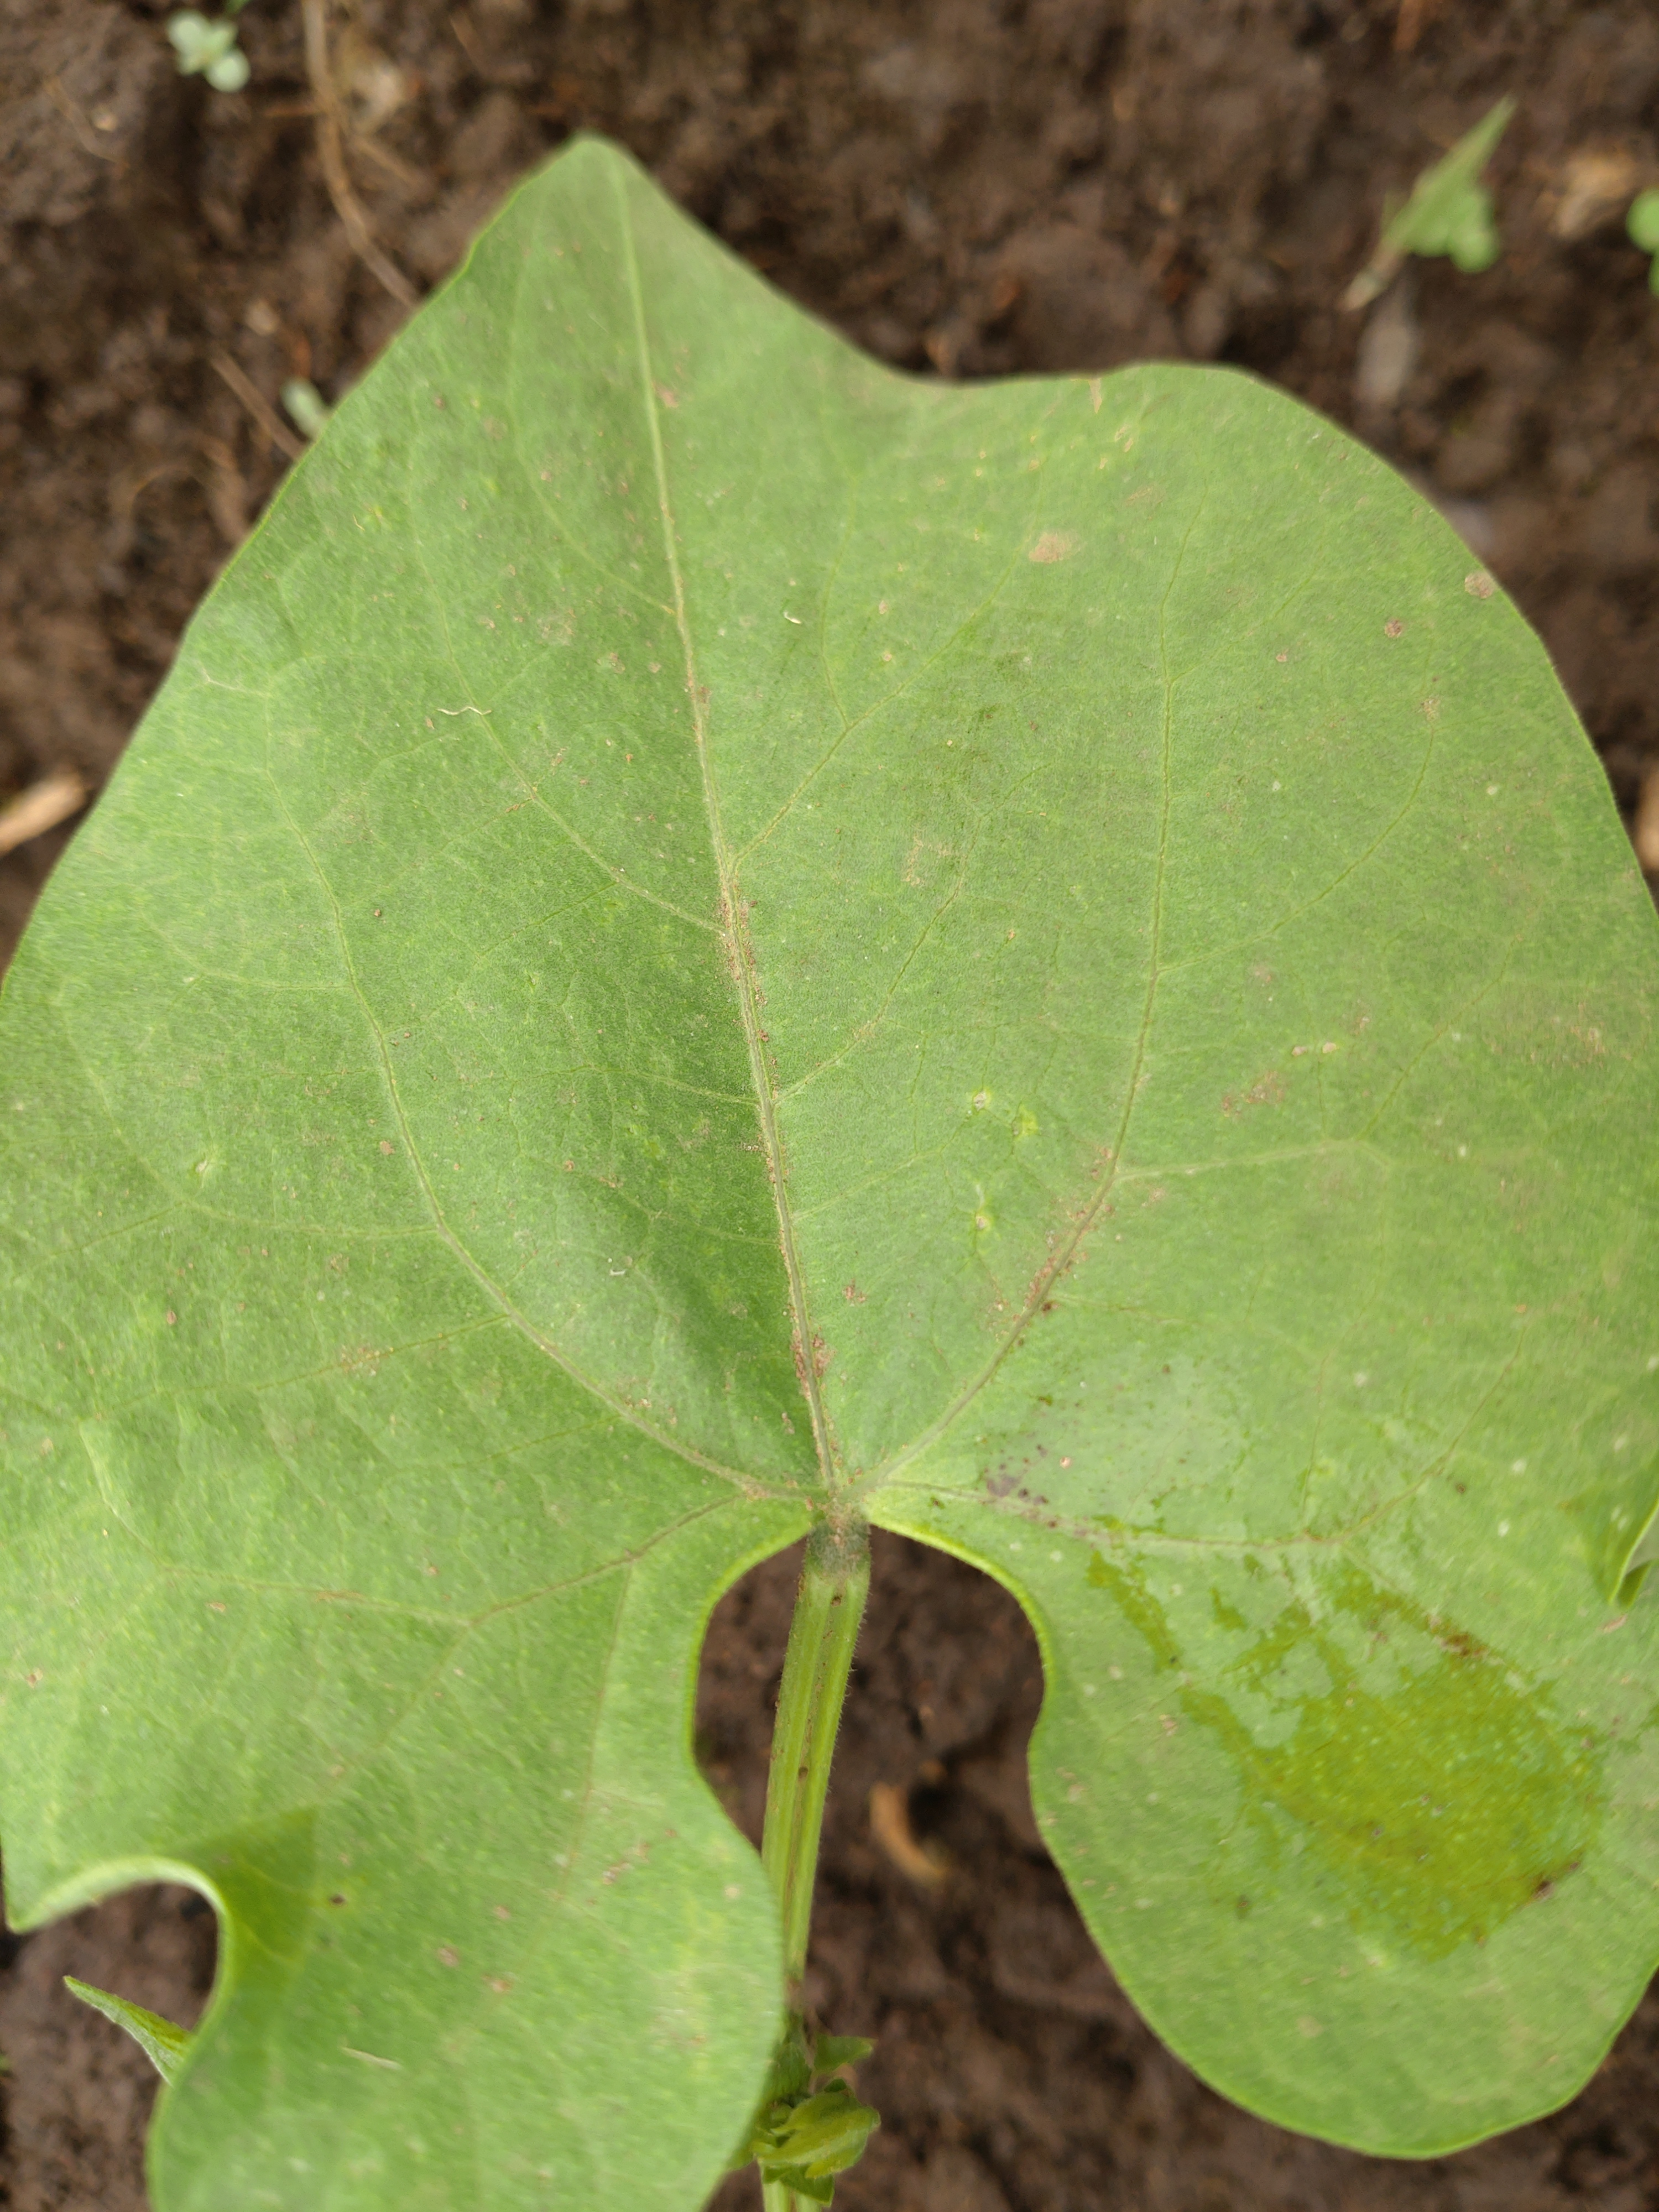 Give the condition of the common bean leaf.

healthy
